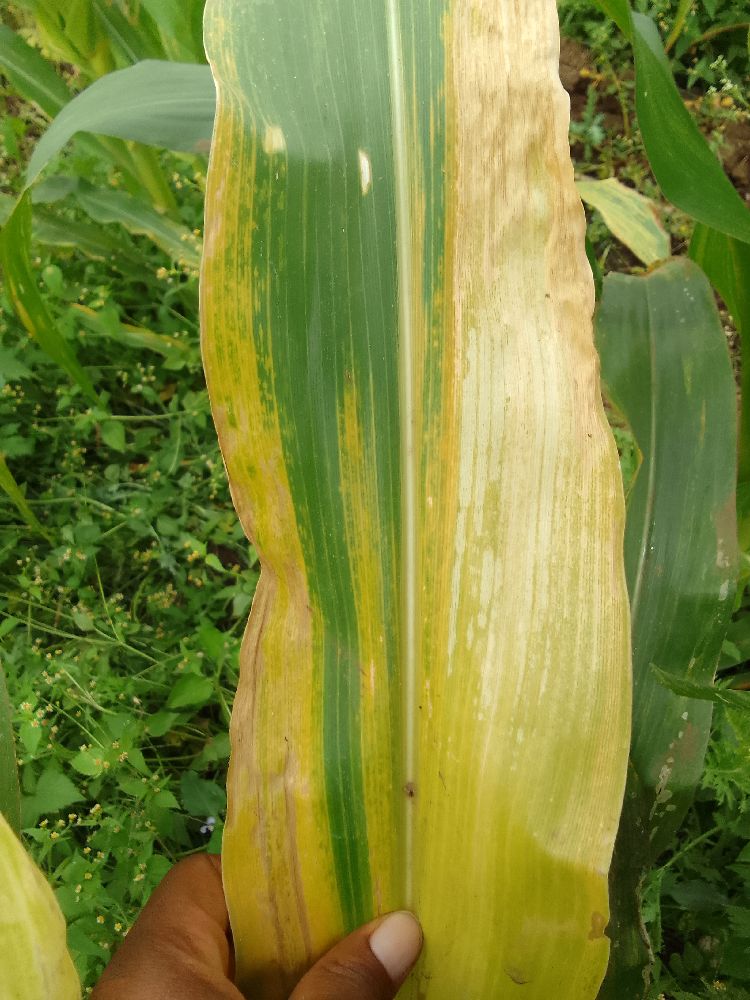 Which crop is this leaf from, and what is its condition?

maize, maize lethal necrosis
